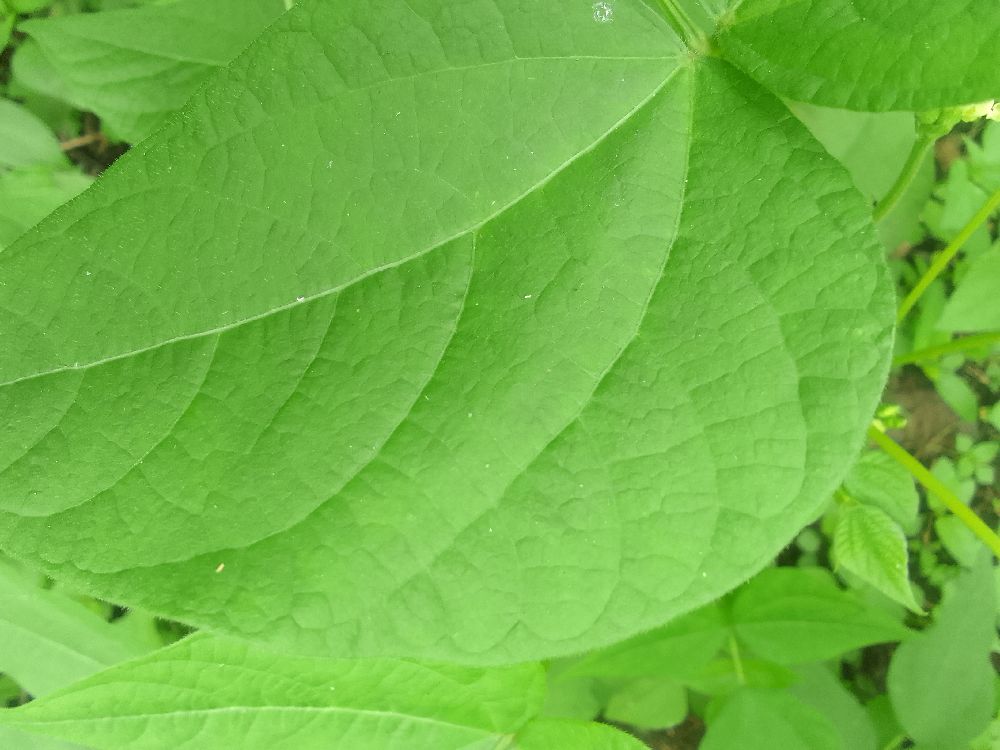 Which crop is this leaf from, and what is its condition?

common bean, healthy
